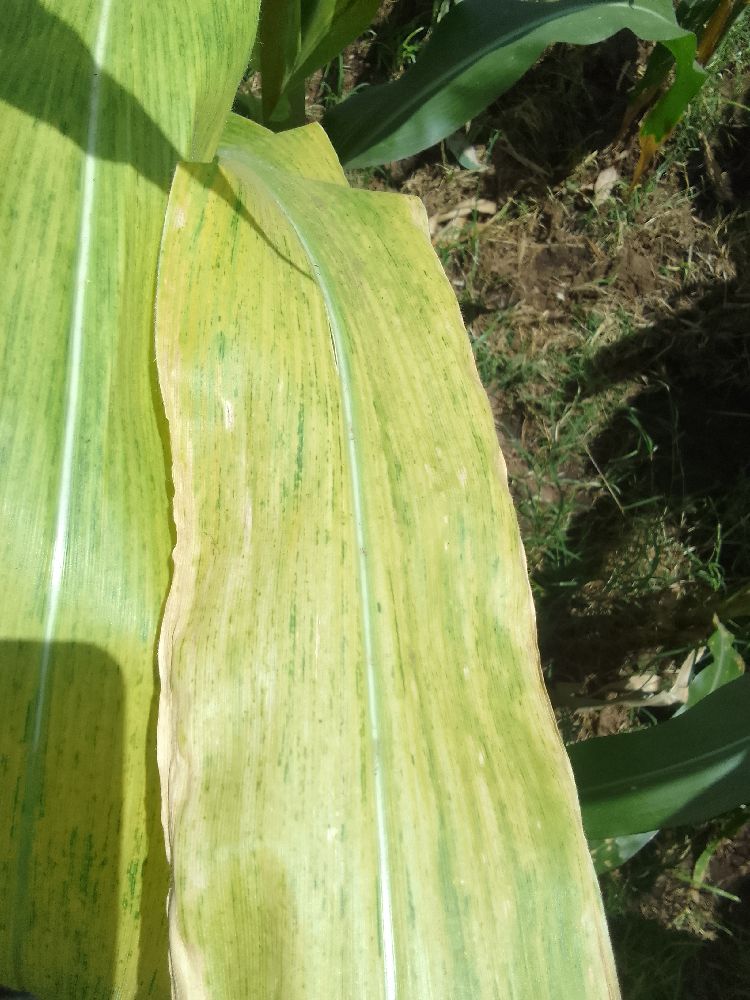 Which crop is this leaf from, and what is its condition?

maize, maize lethal necrosis
